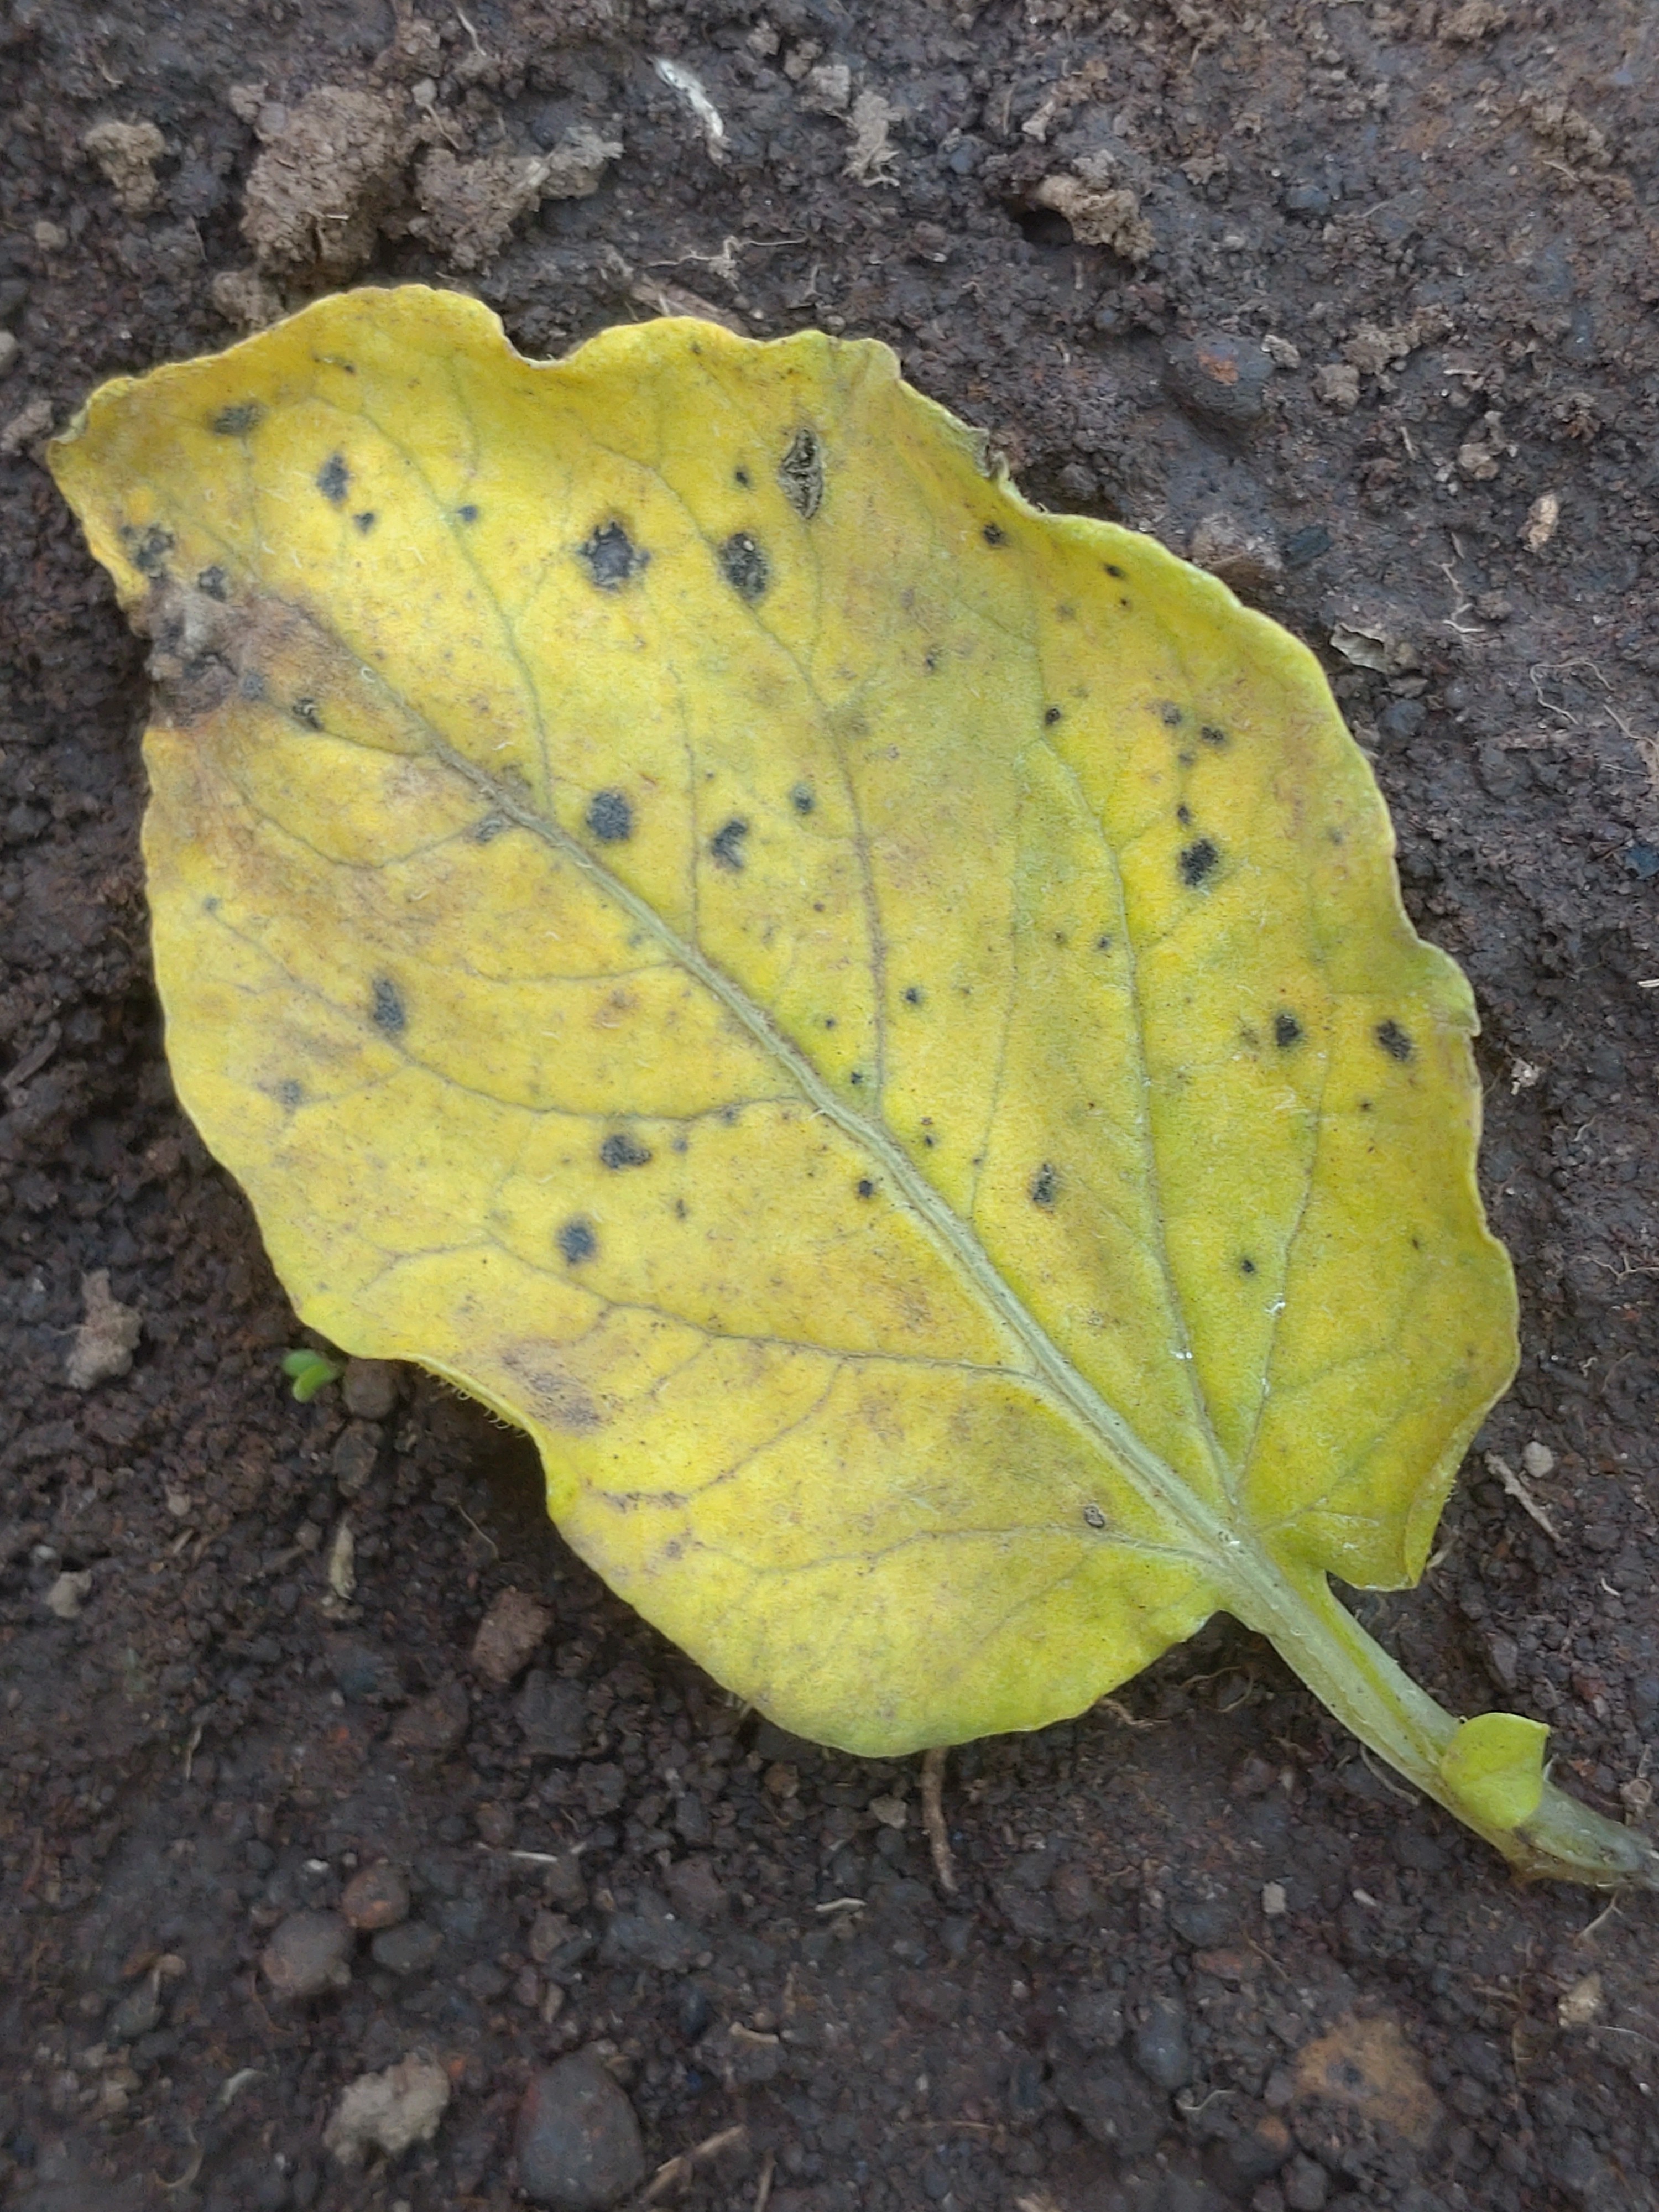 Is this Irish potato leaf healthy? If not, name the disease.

late blight
